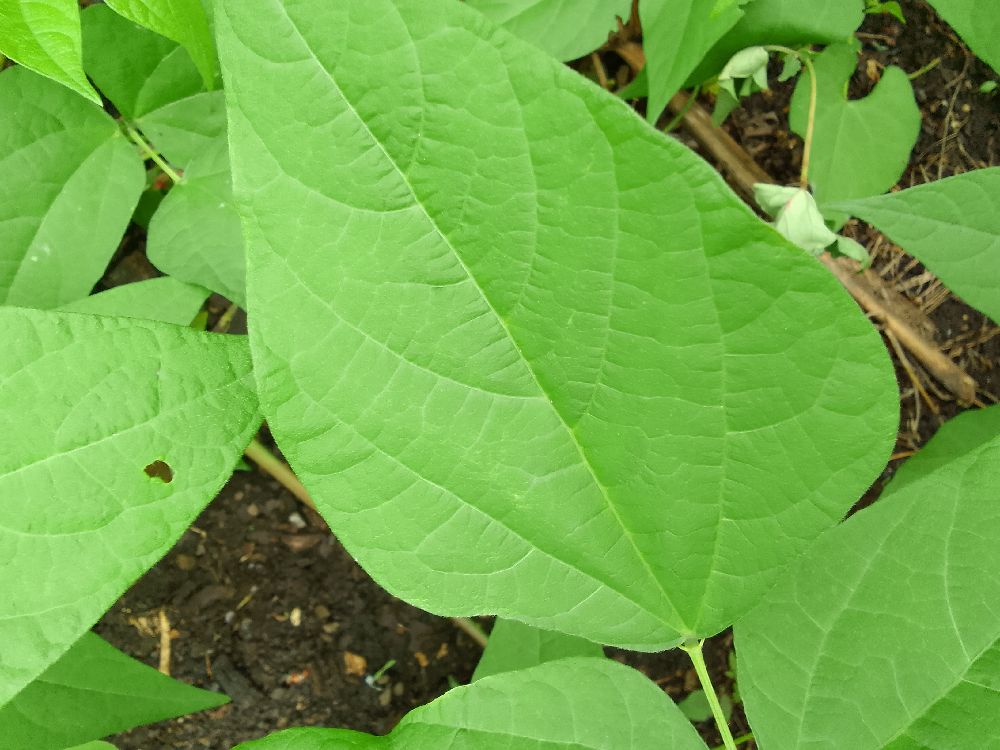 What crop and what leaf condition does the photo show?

common bean, healthy
